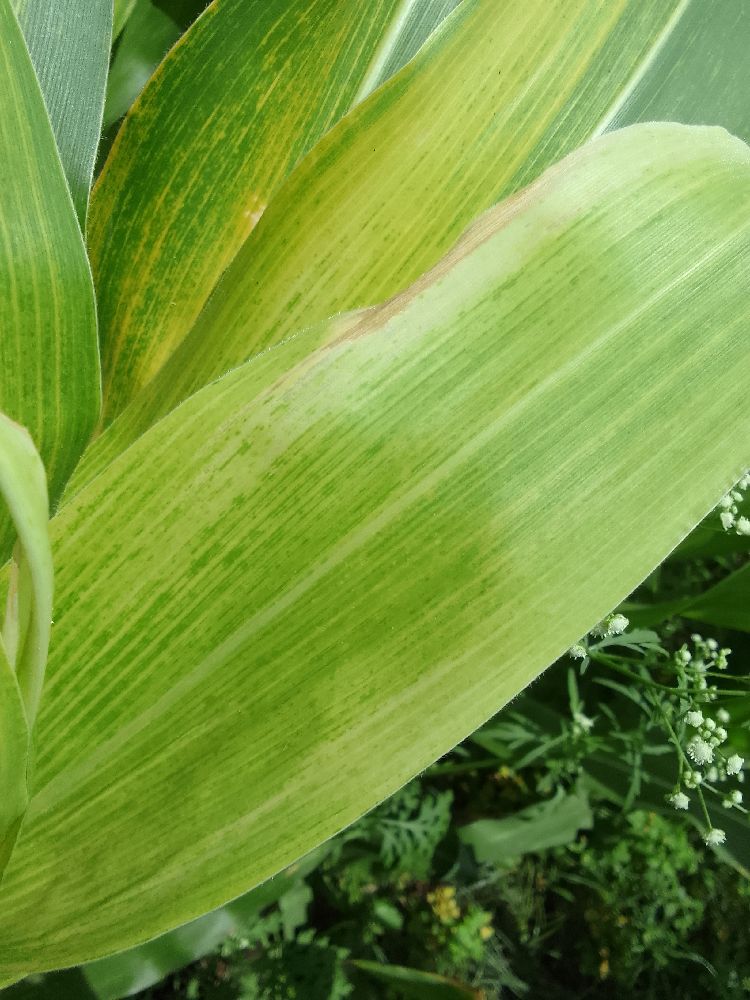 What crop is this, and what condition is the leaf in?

maize, maize lethal necrosis
